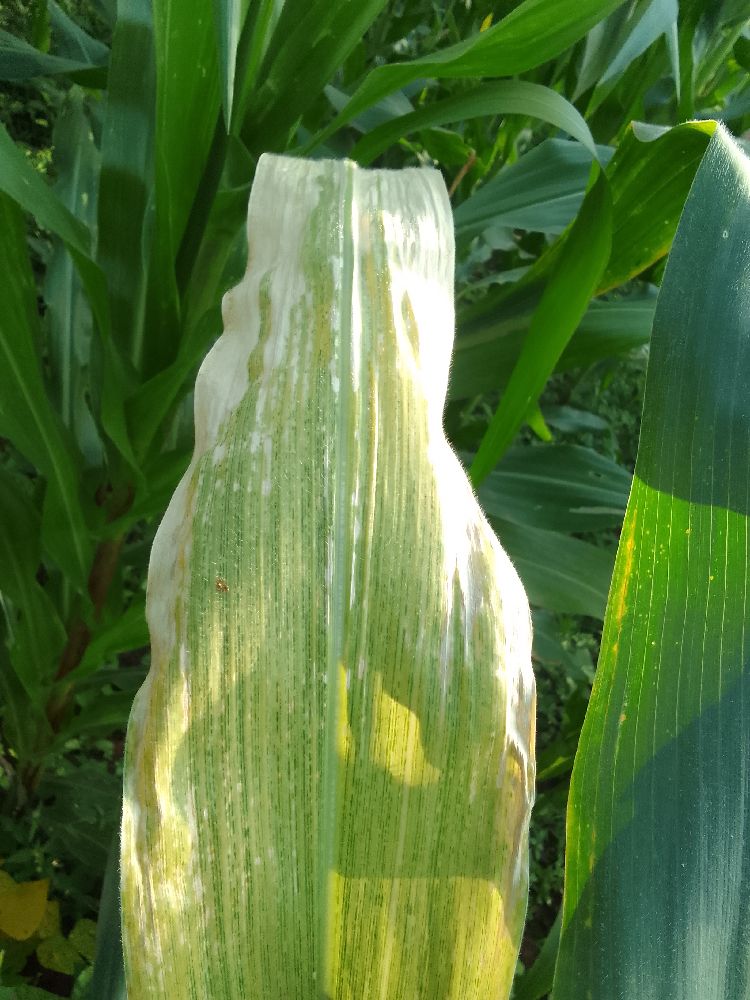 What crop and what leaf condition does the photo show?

maize, maize lethal necrosis
